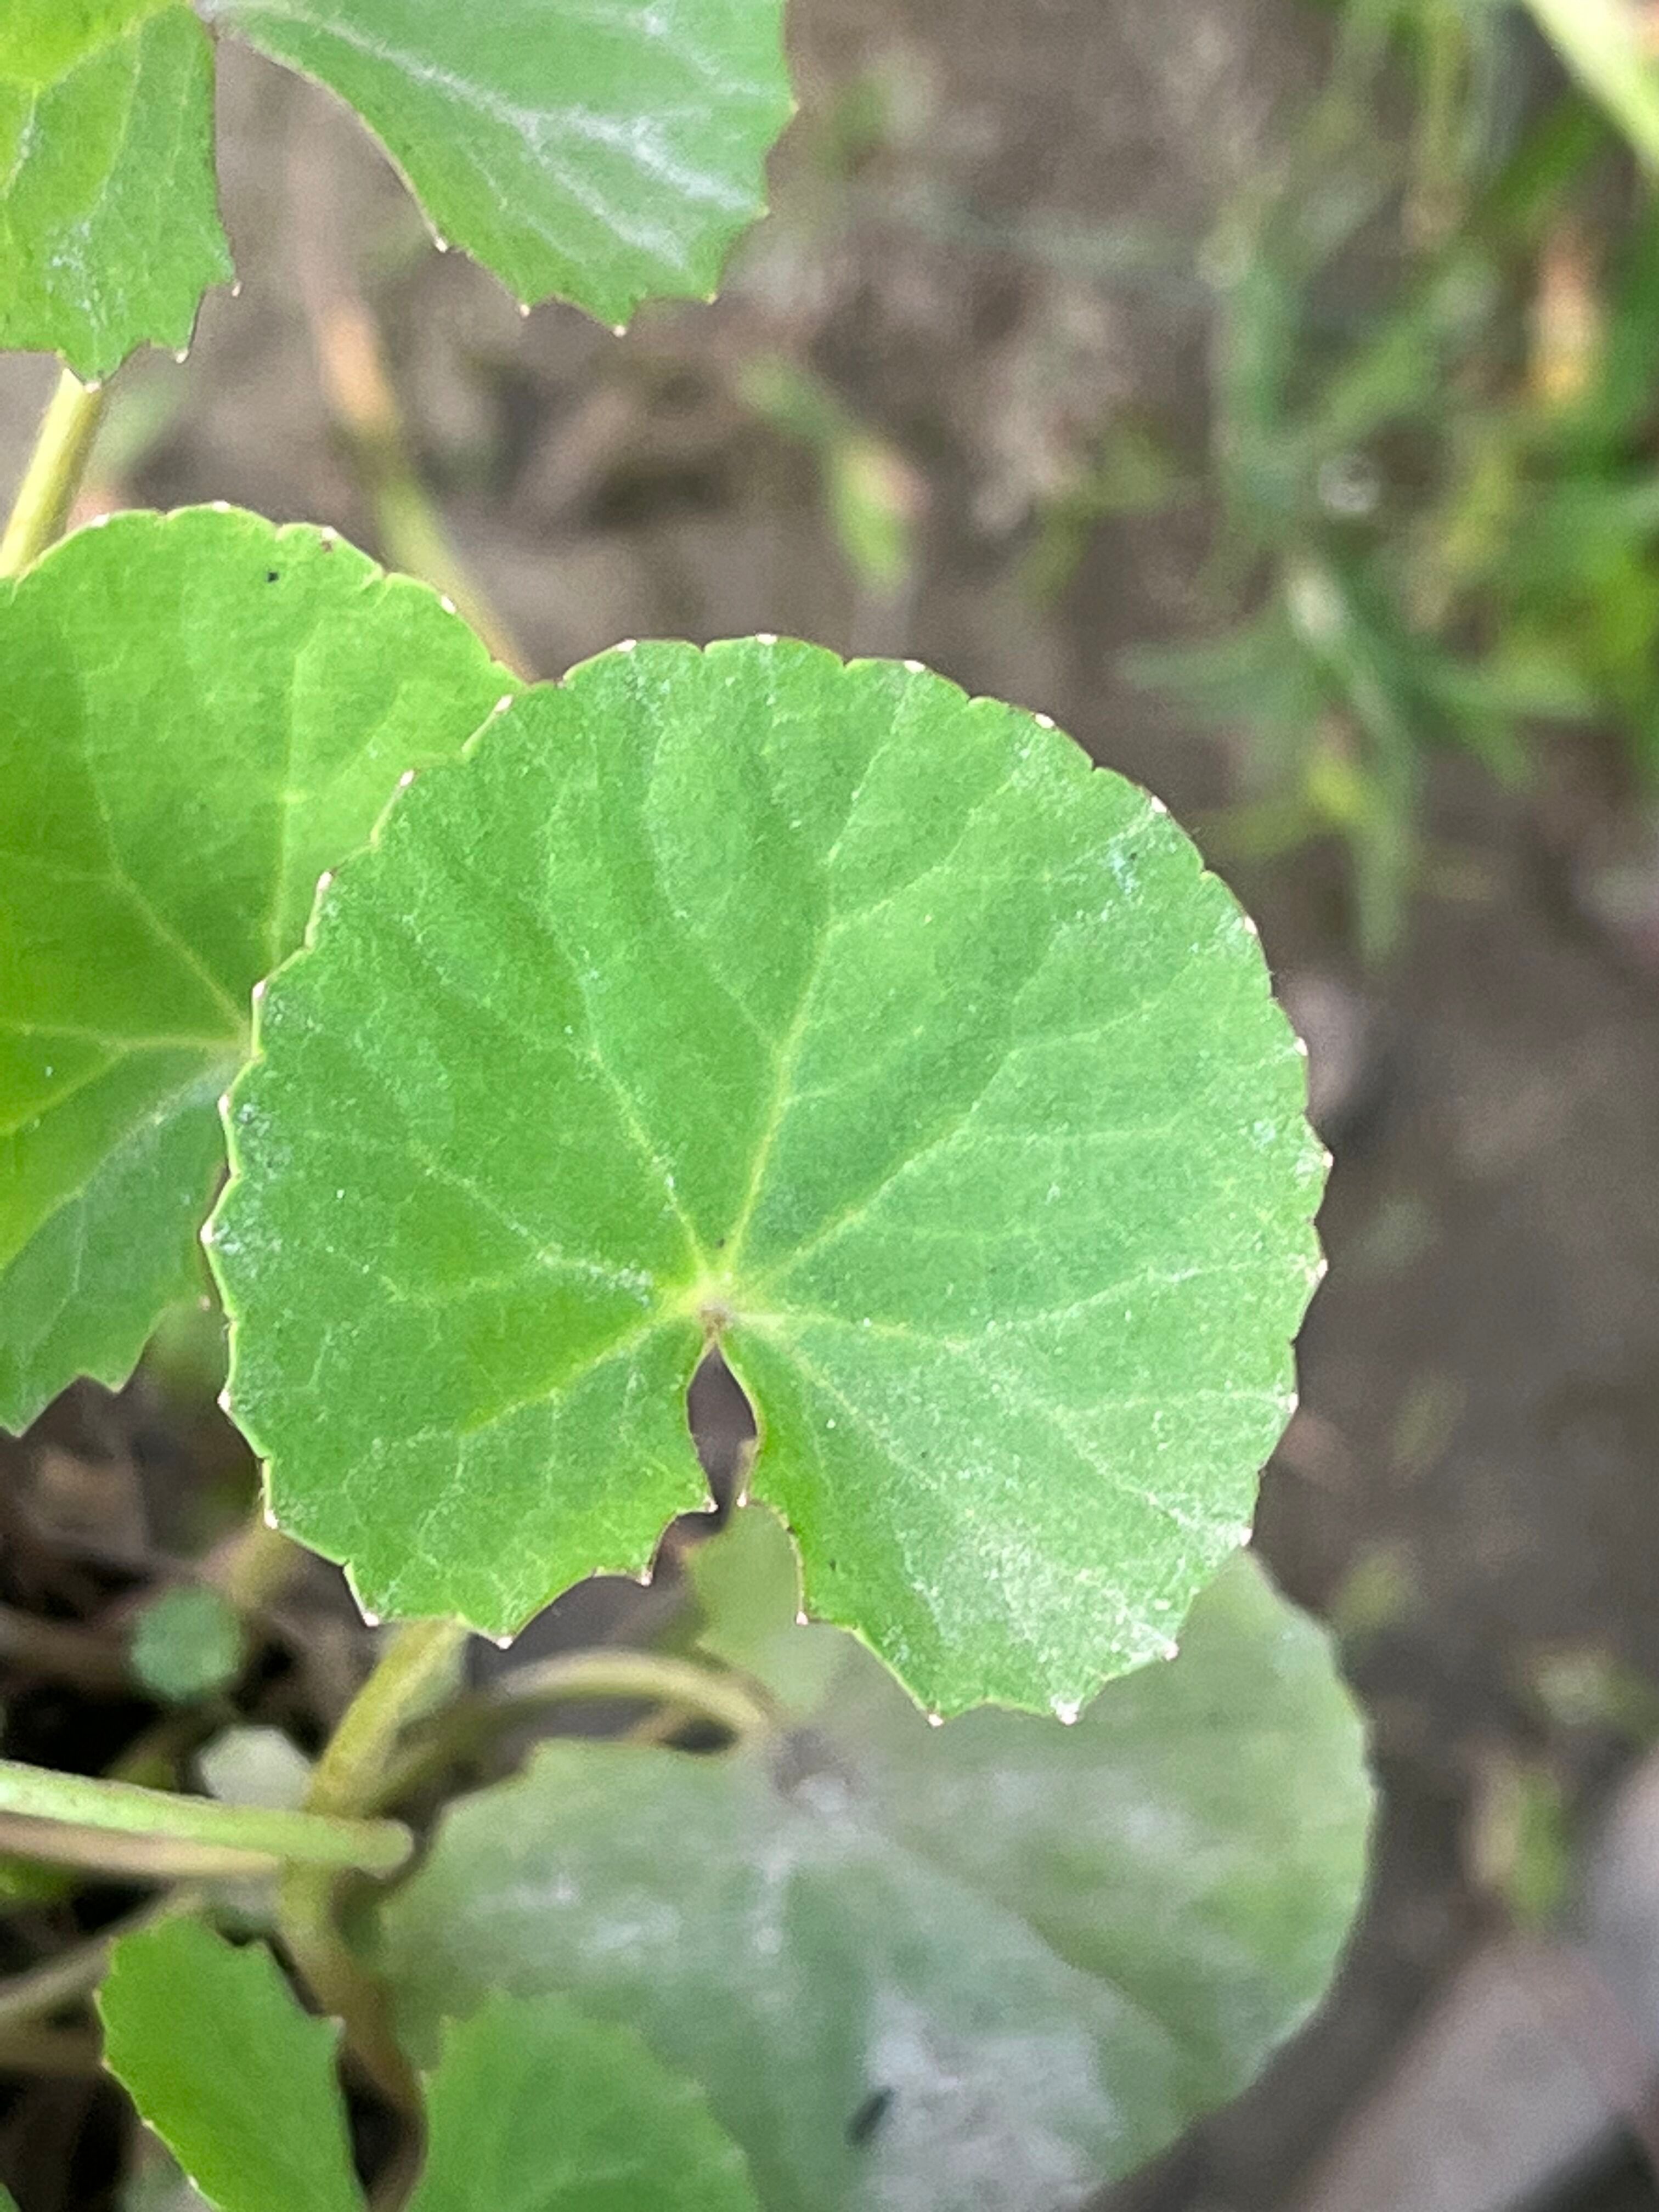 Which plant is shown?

thankuni
